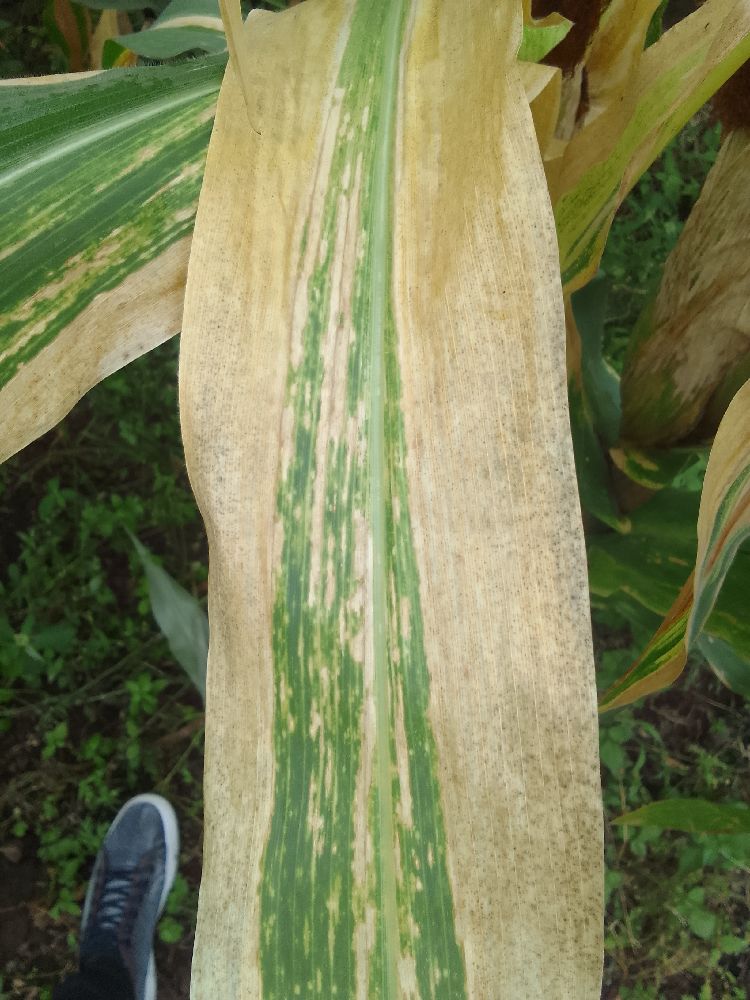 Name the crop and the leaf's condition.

maize, maize lethal necrosis
